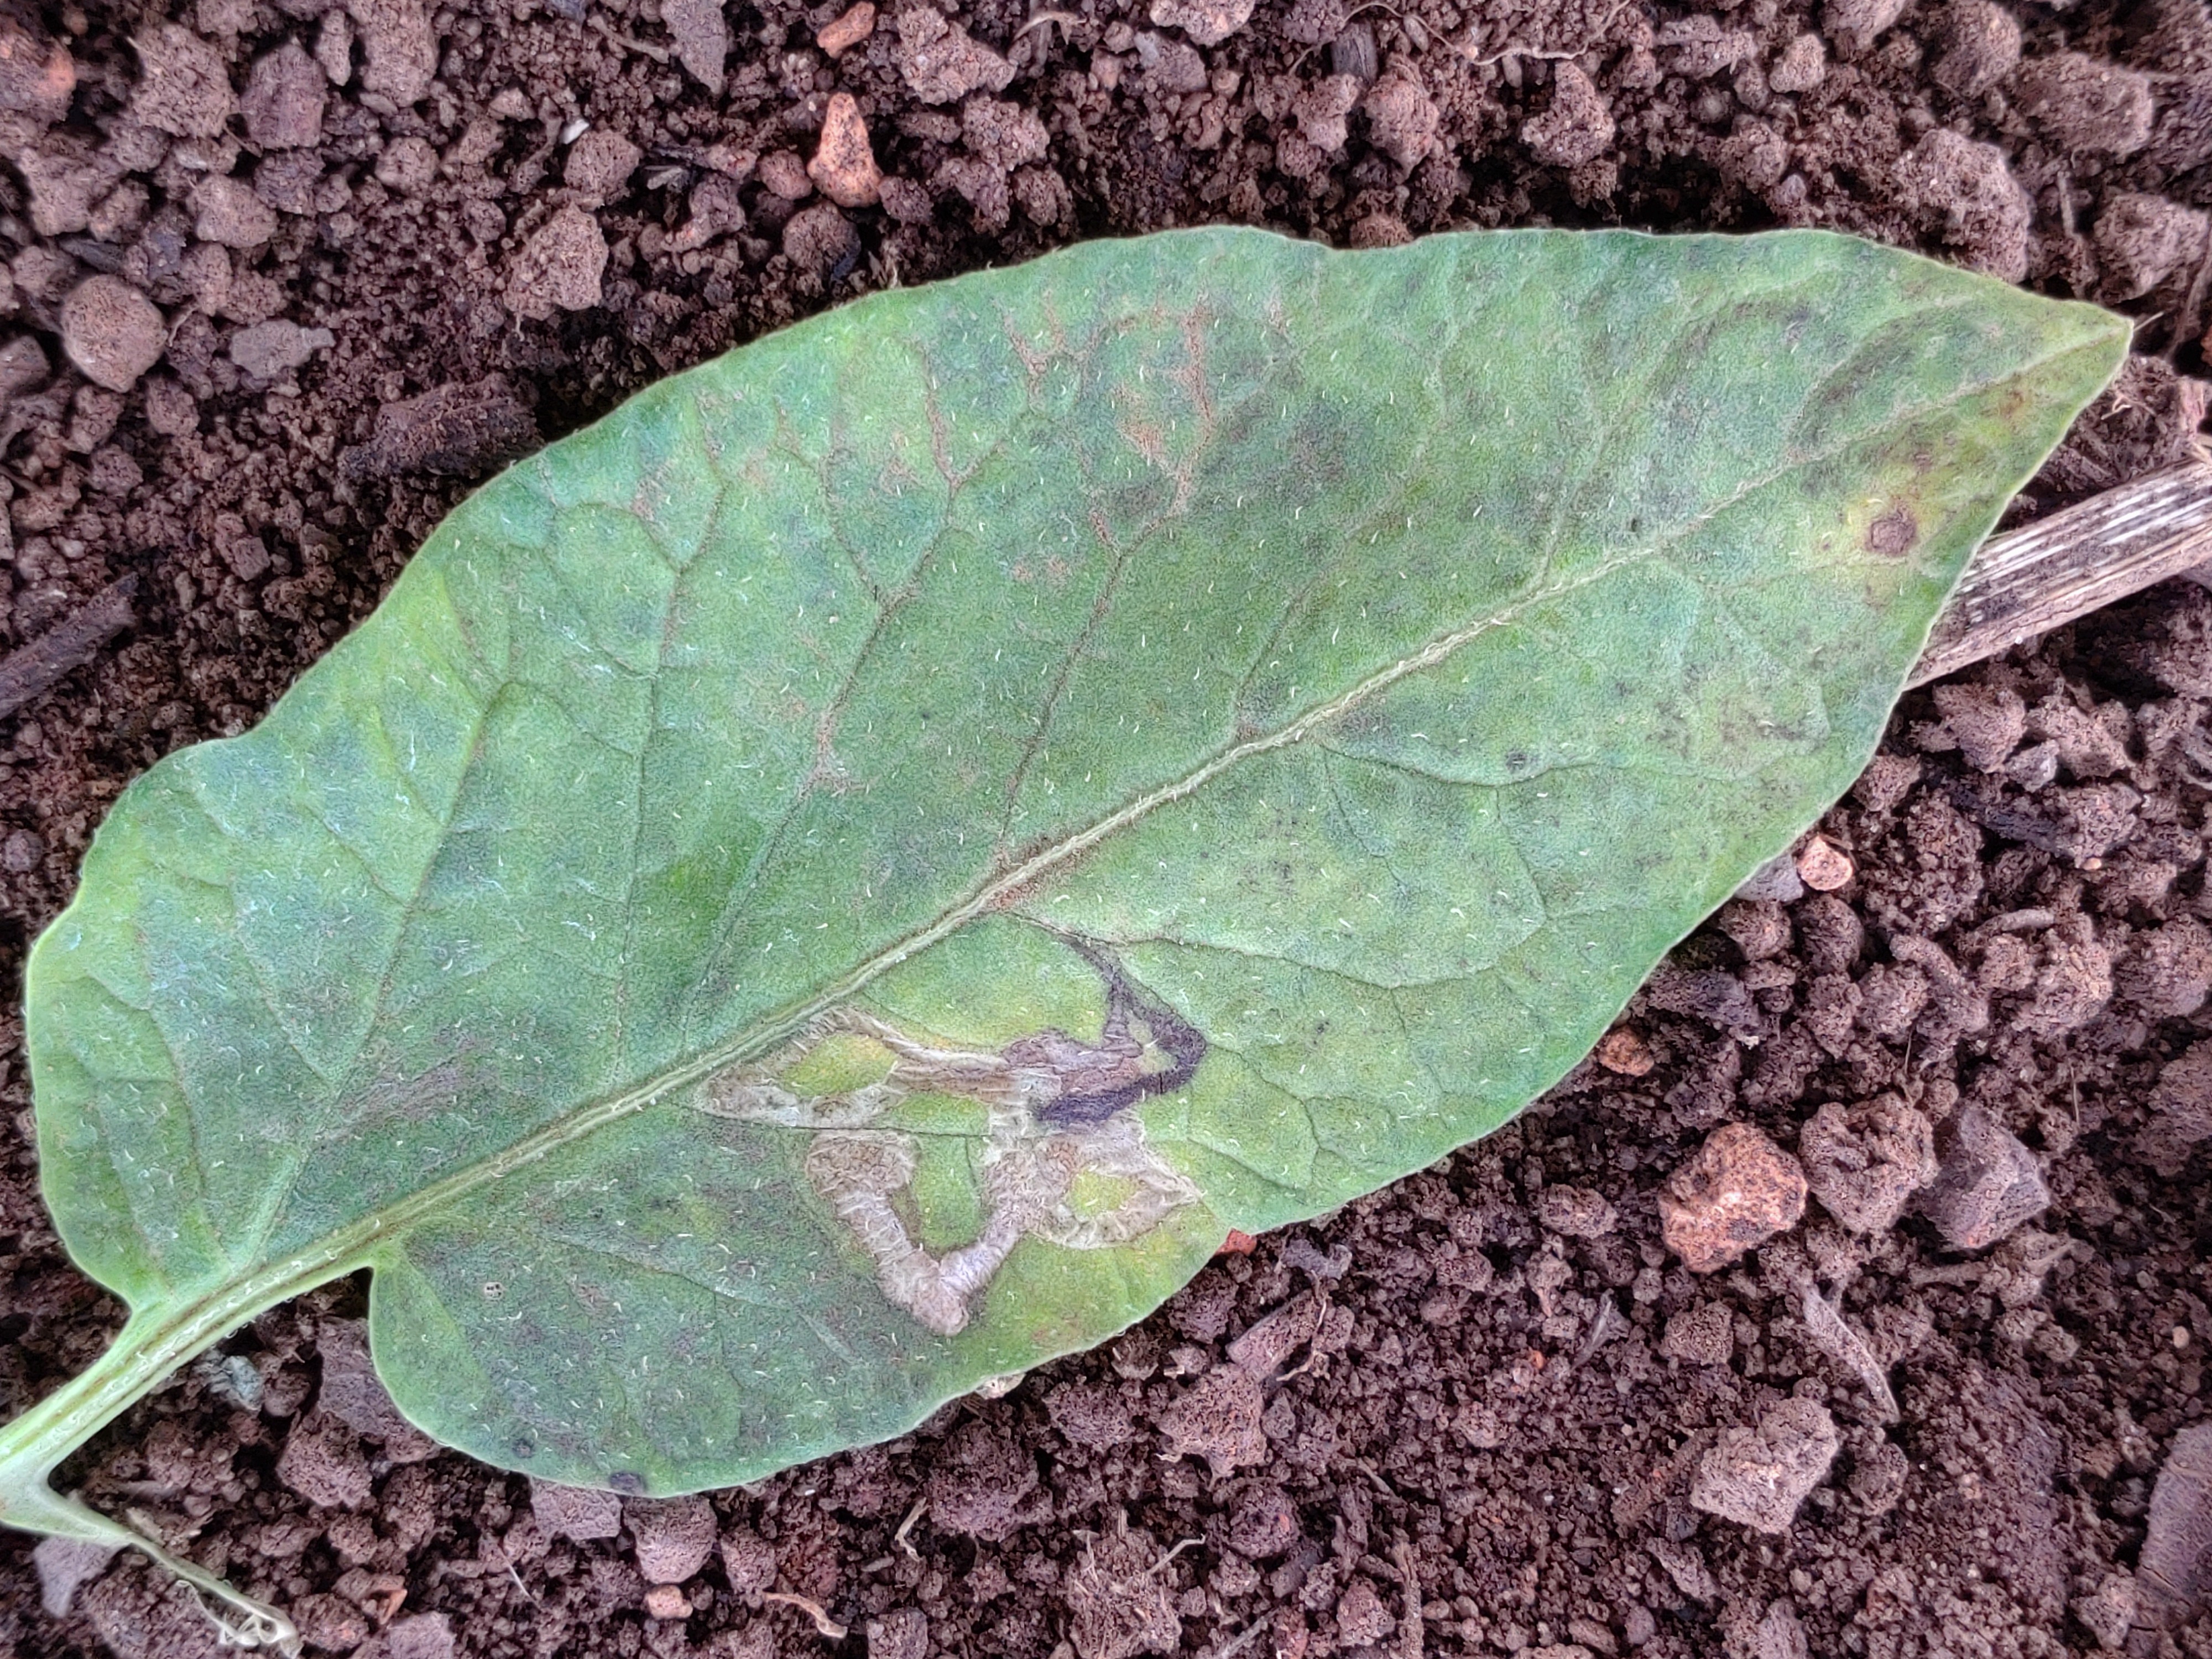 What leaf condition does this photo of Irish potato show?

late blight
